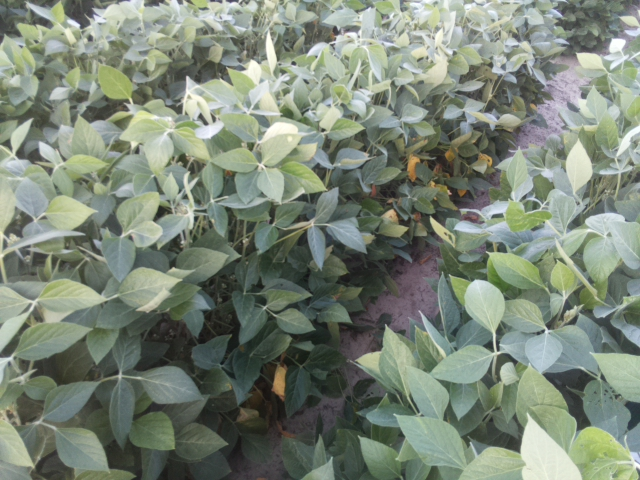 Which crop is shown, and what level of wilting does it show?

soybean, leaves with no wilting
